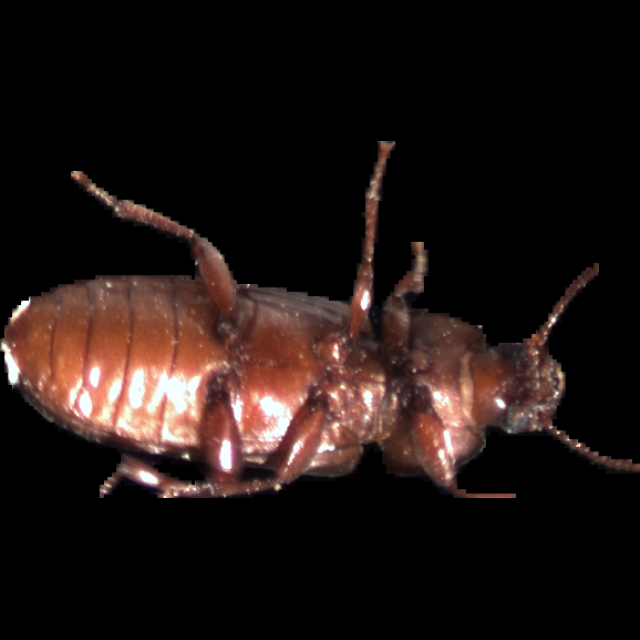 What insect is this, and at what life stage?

mealworm beetle
